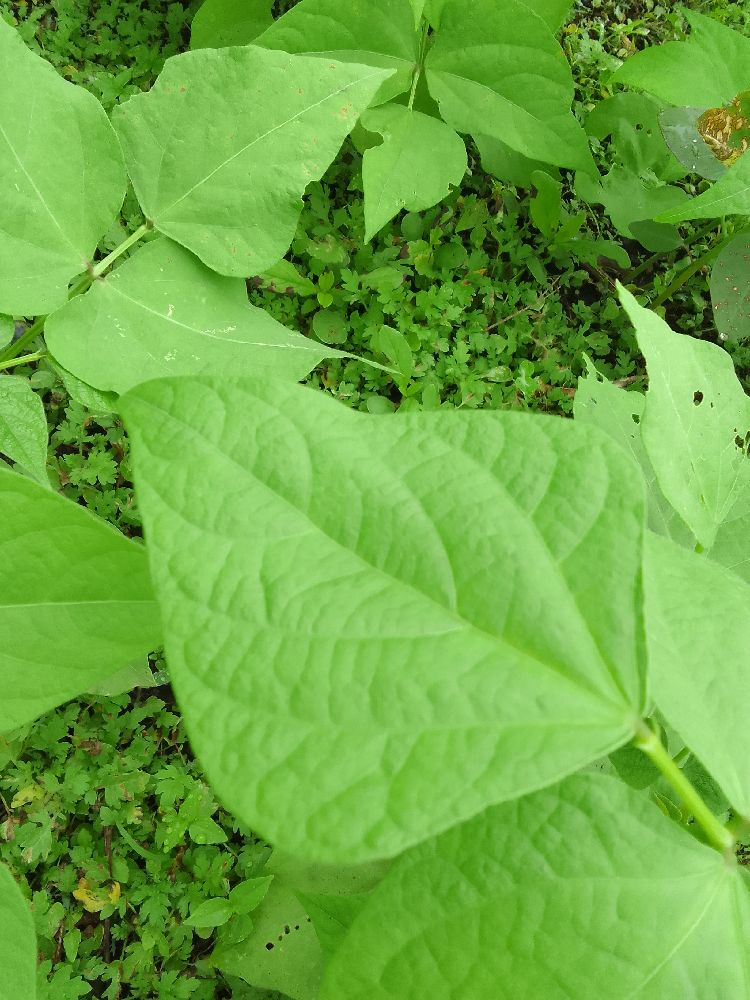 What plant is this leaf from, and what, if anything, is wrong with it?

common bean, healthy
